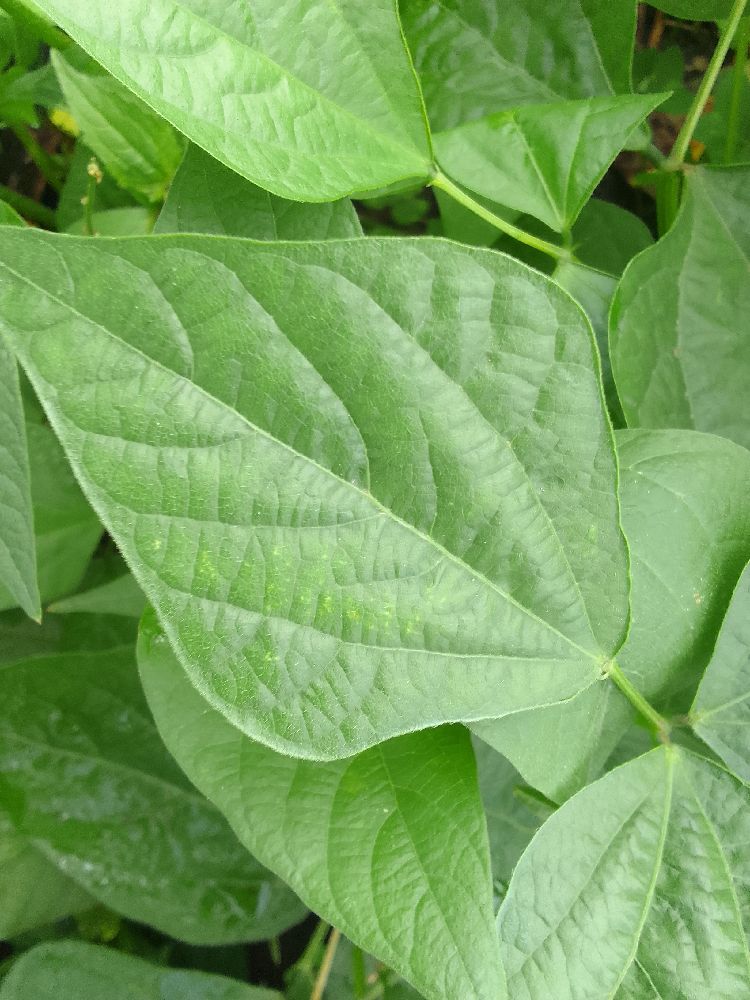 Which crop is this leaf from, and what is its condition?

common bean, healthy
